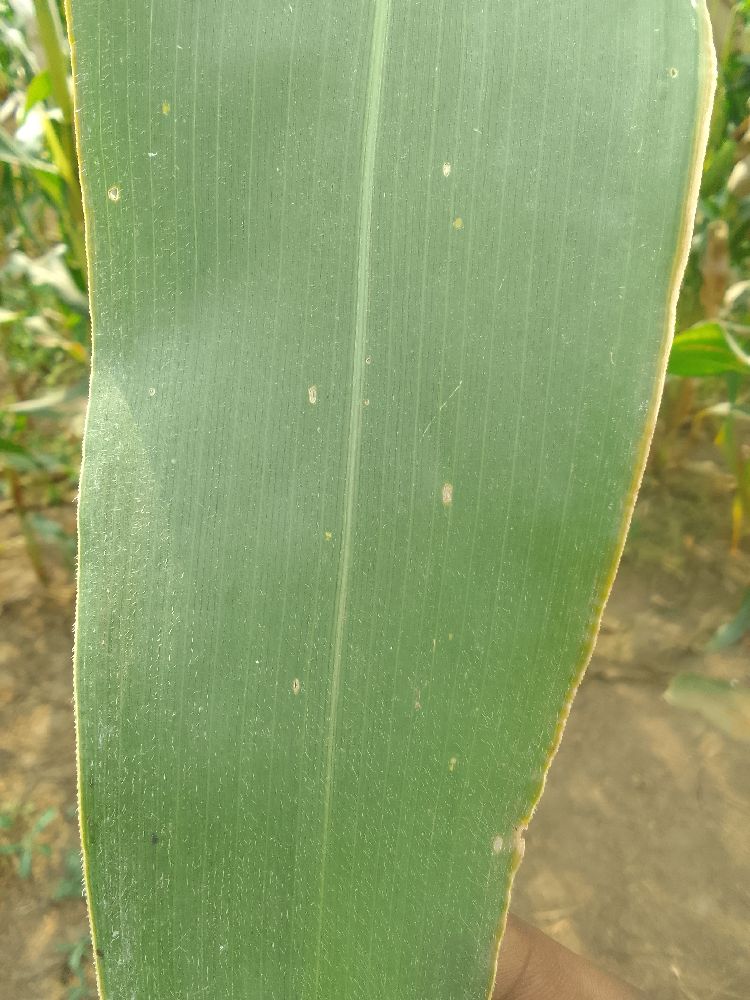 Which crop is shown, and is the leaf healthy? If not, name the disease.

maize, healthy
